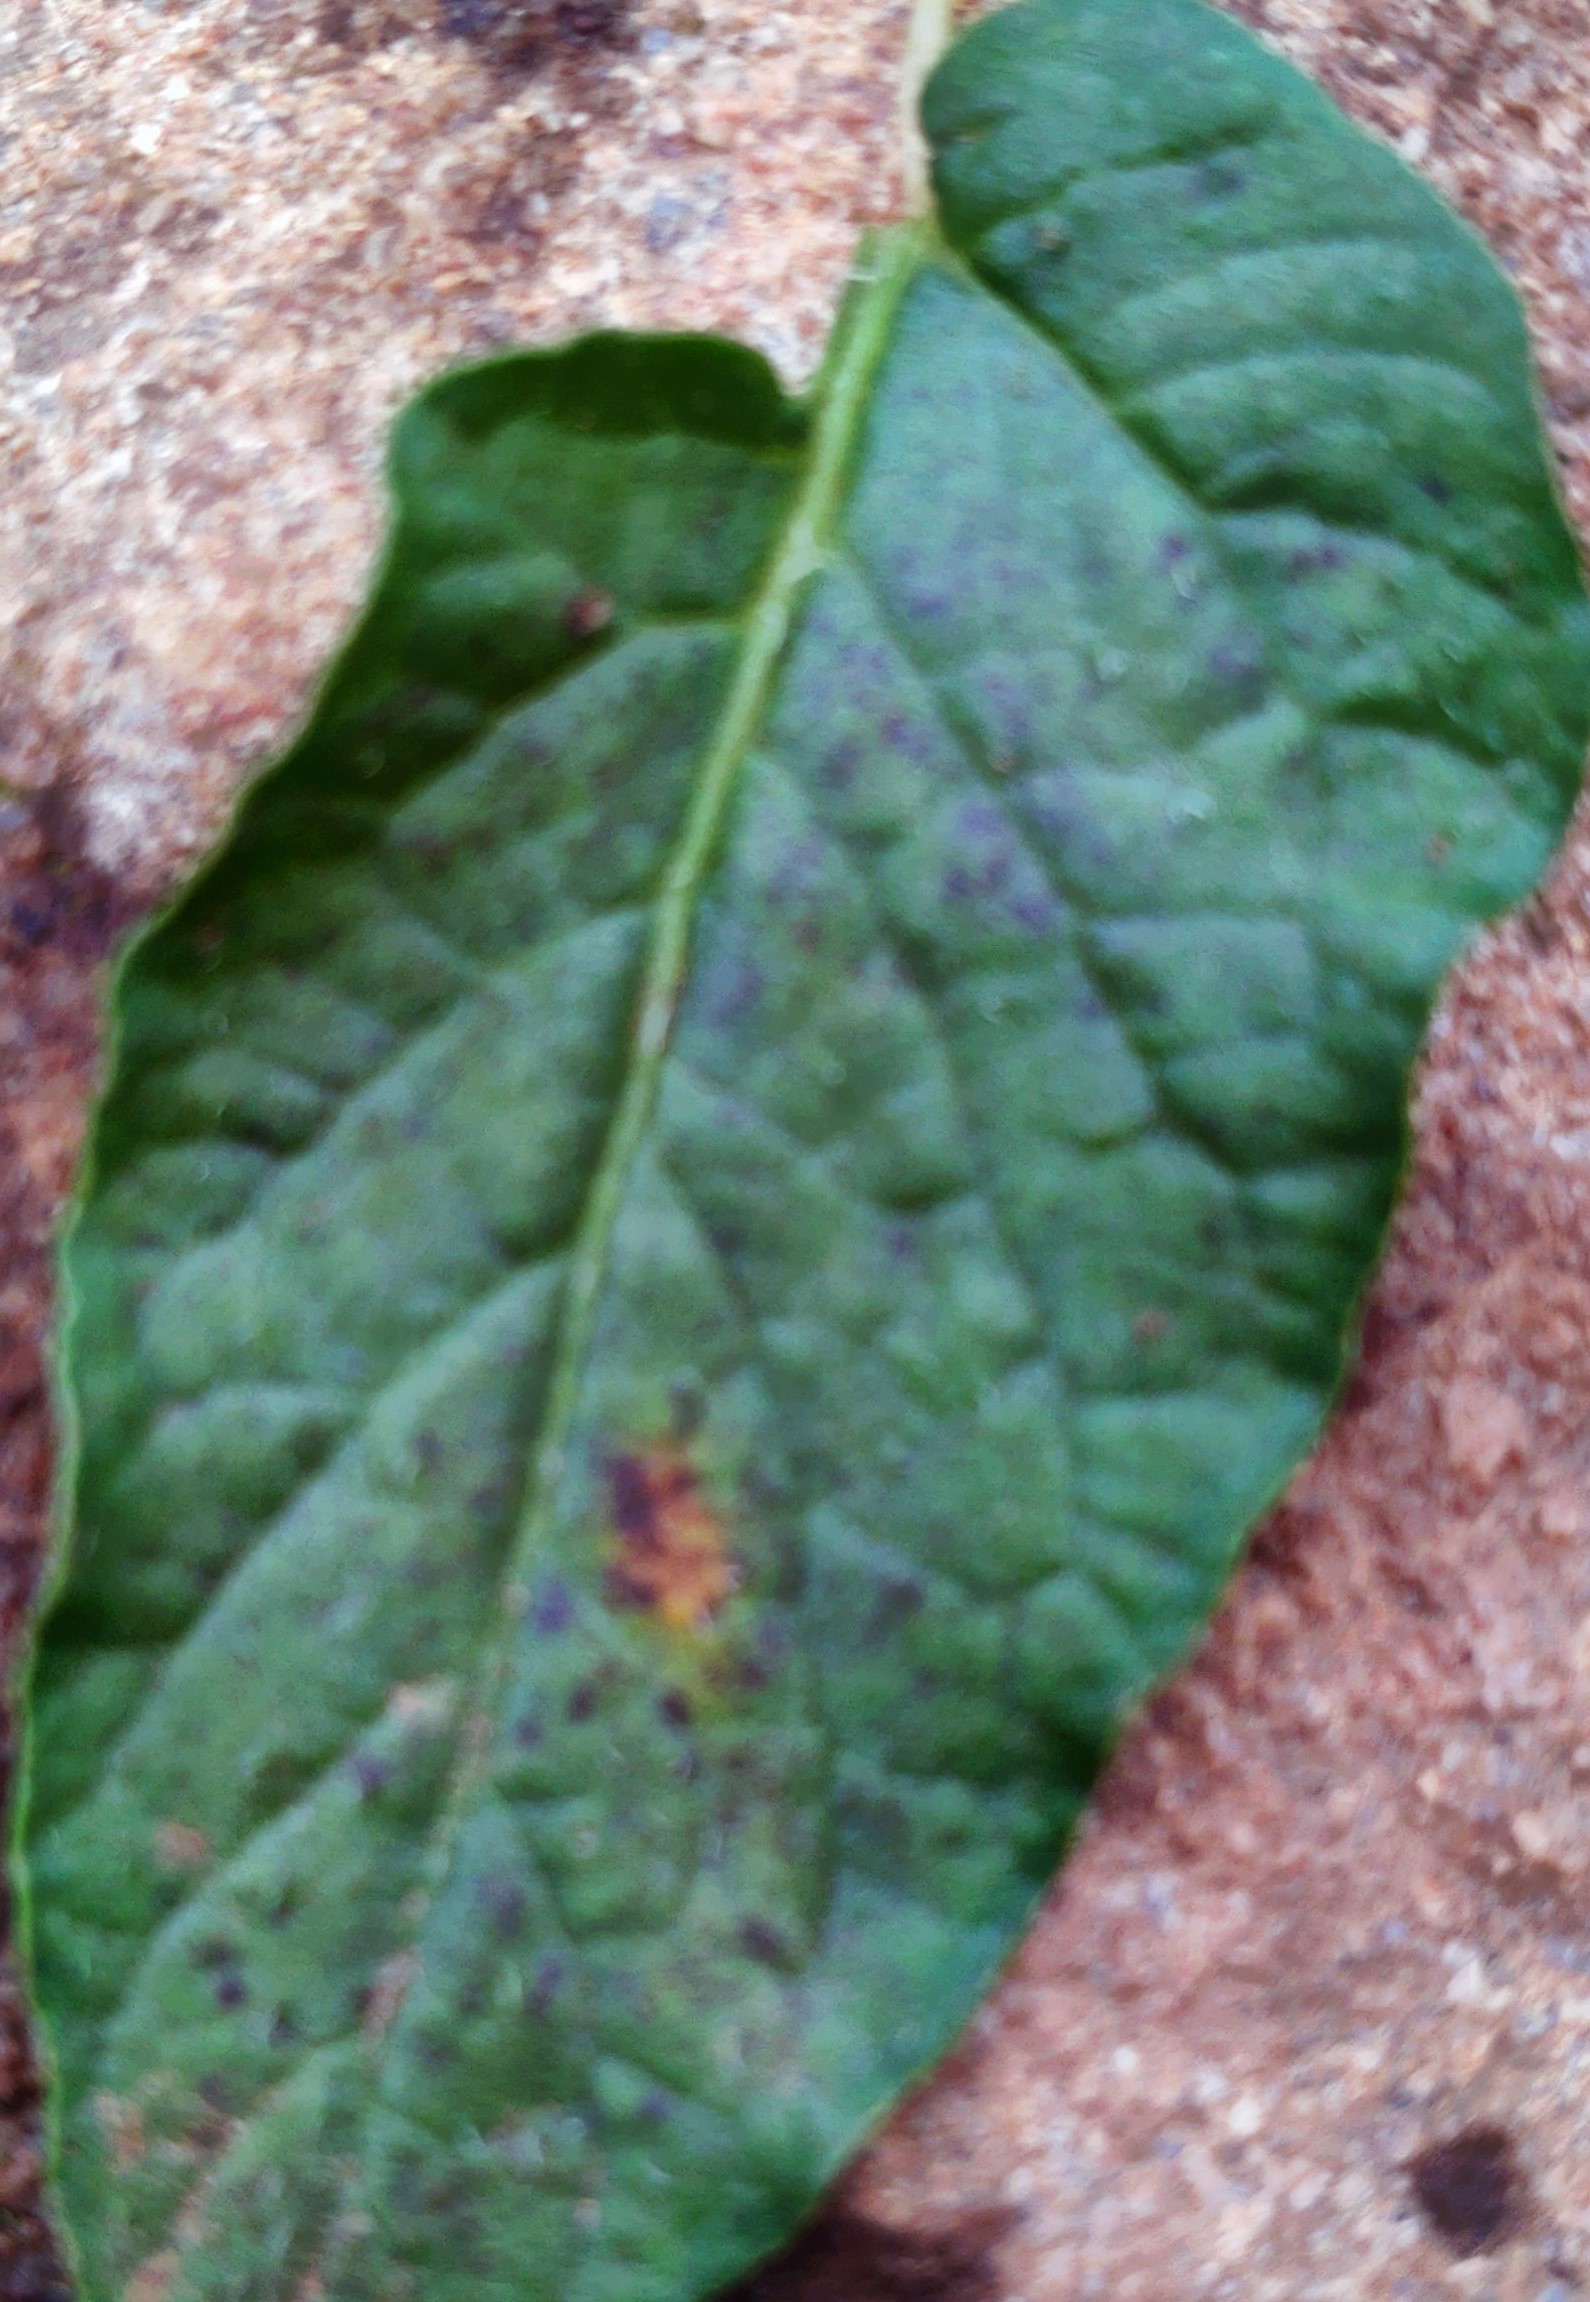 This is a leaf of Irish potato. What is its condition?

late blight
